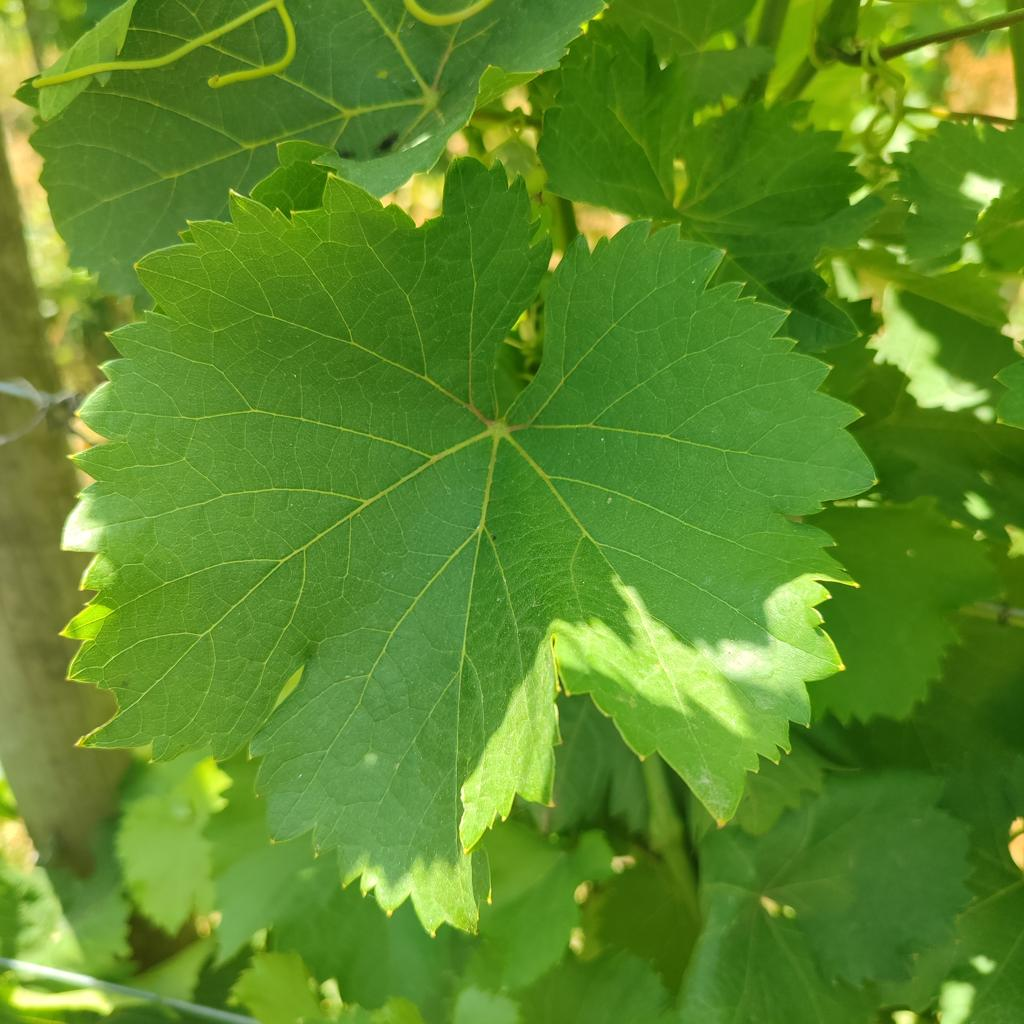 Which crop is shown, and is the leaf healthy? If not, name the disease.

grapevine, healthy
